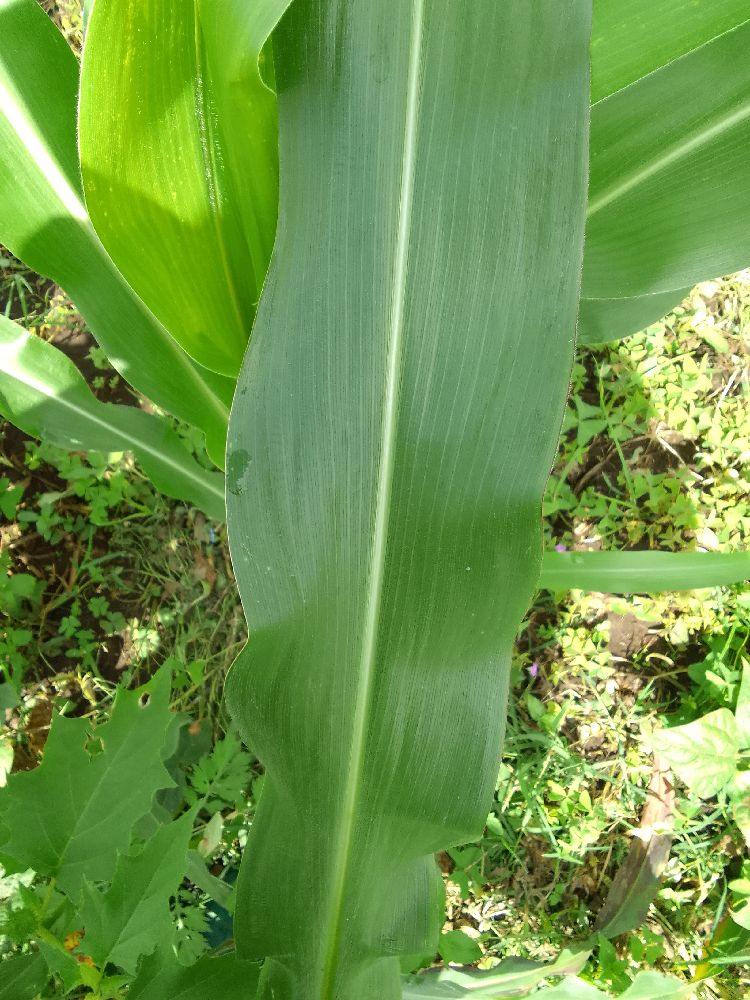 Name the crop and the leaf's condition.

maize, healthy
